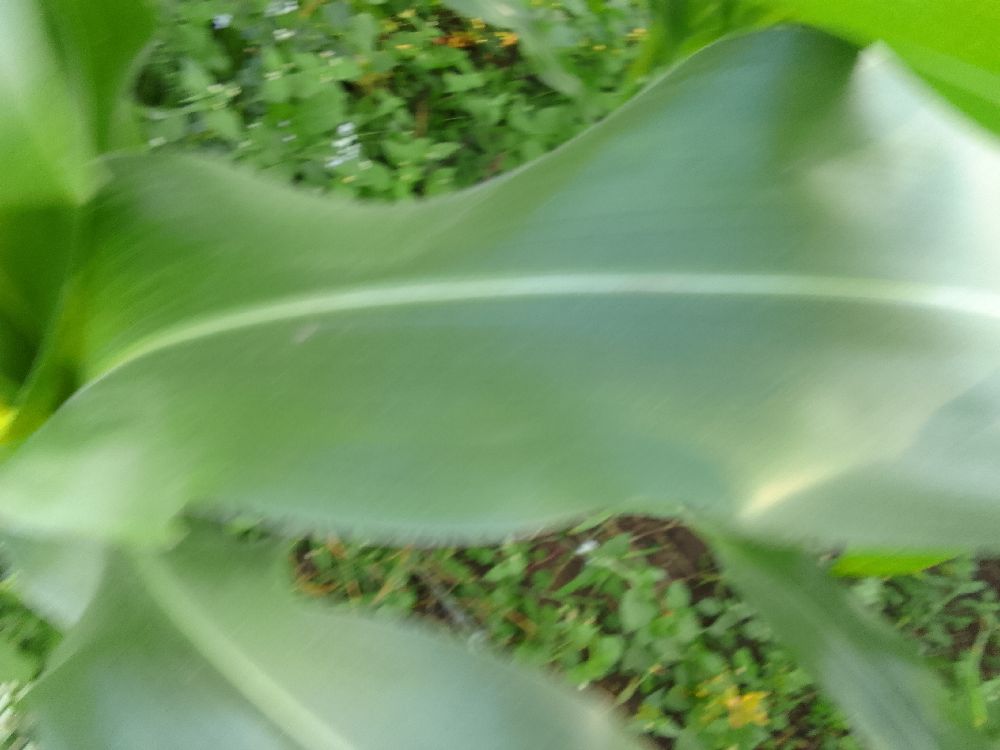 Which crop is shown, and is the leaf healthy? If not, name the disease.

maize, healthy
